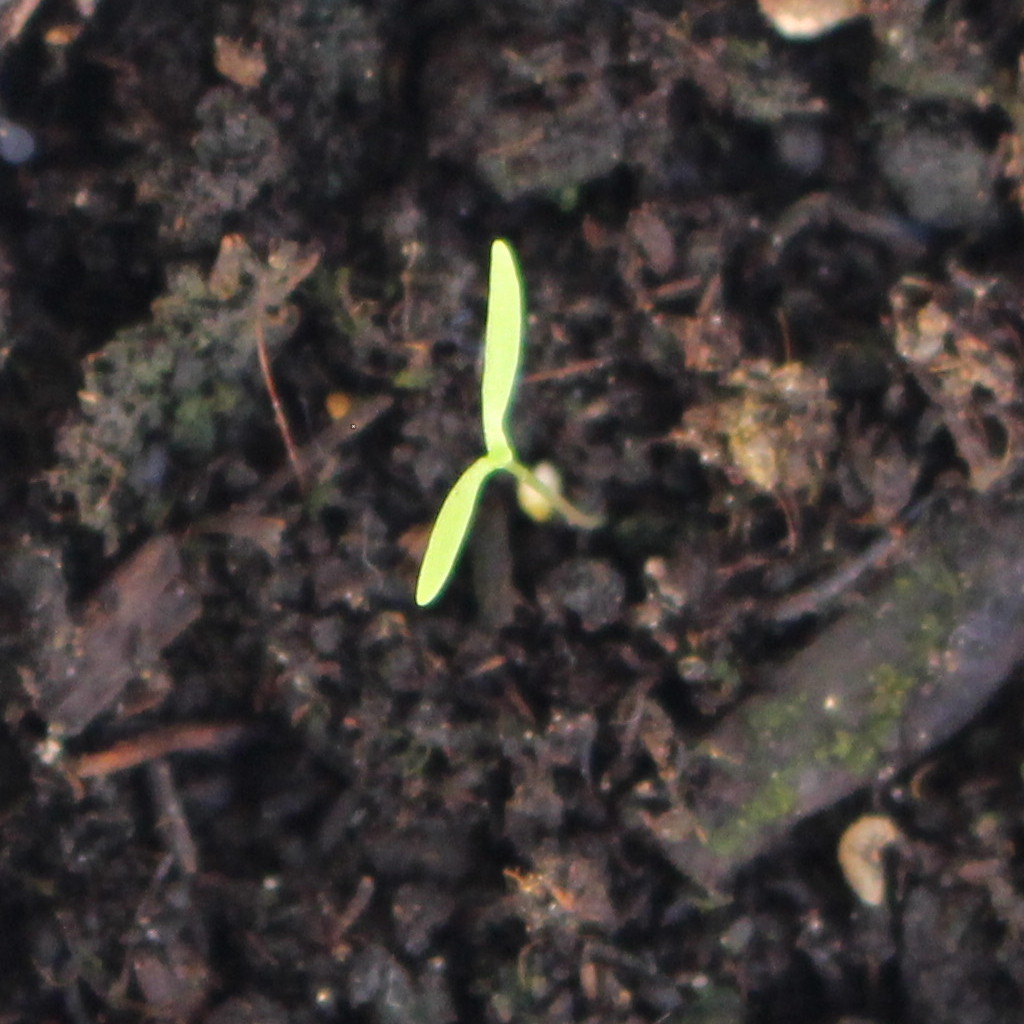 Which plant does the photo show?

Papaver rhoeas
